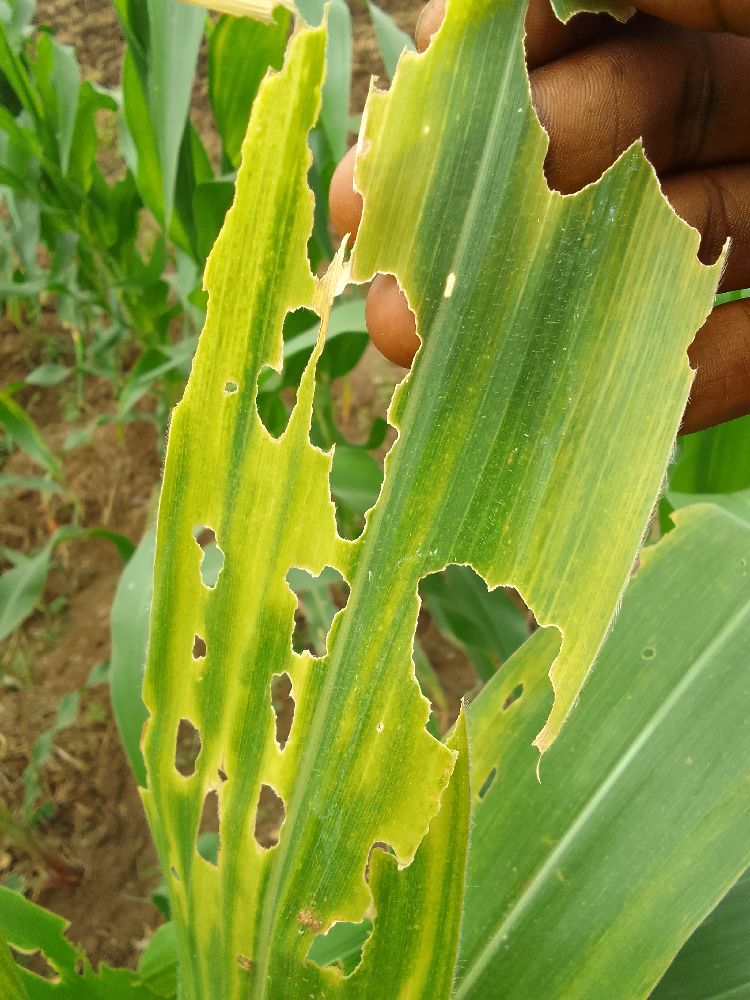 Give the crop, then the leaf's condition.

maize, maize lethal necrosis
